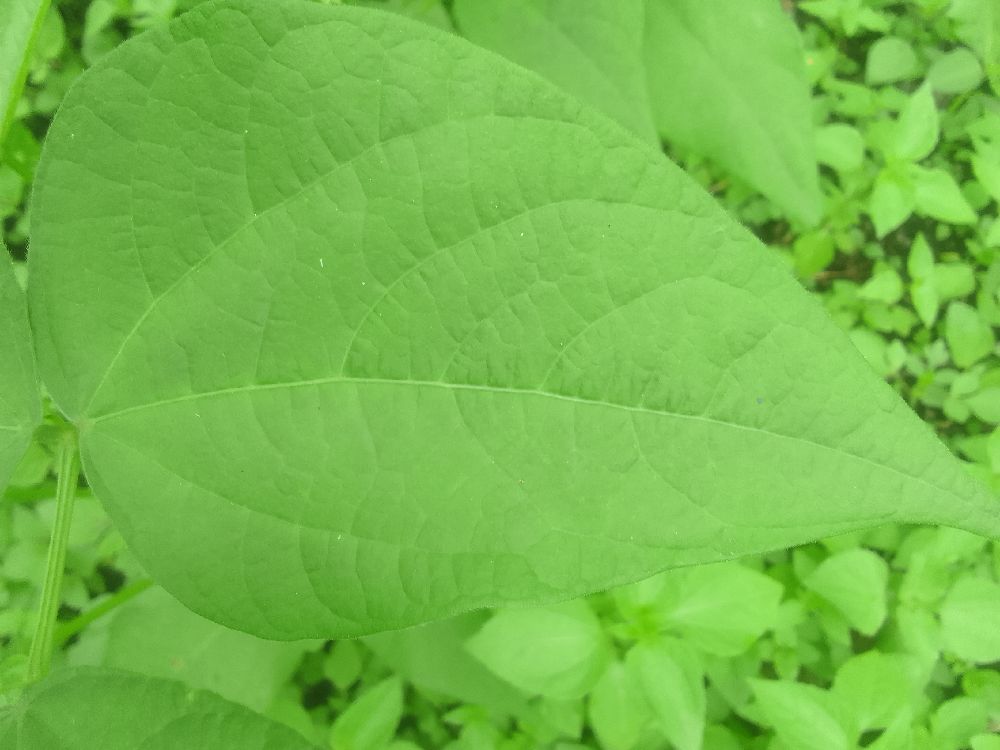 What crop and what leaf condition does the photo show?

common bean, healthy
